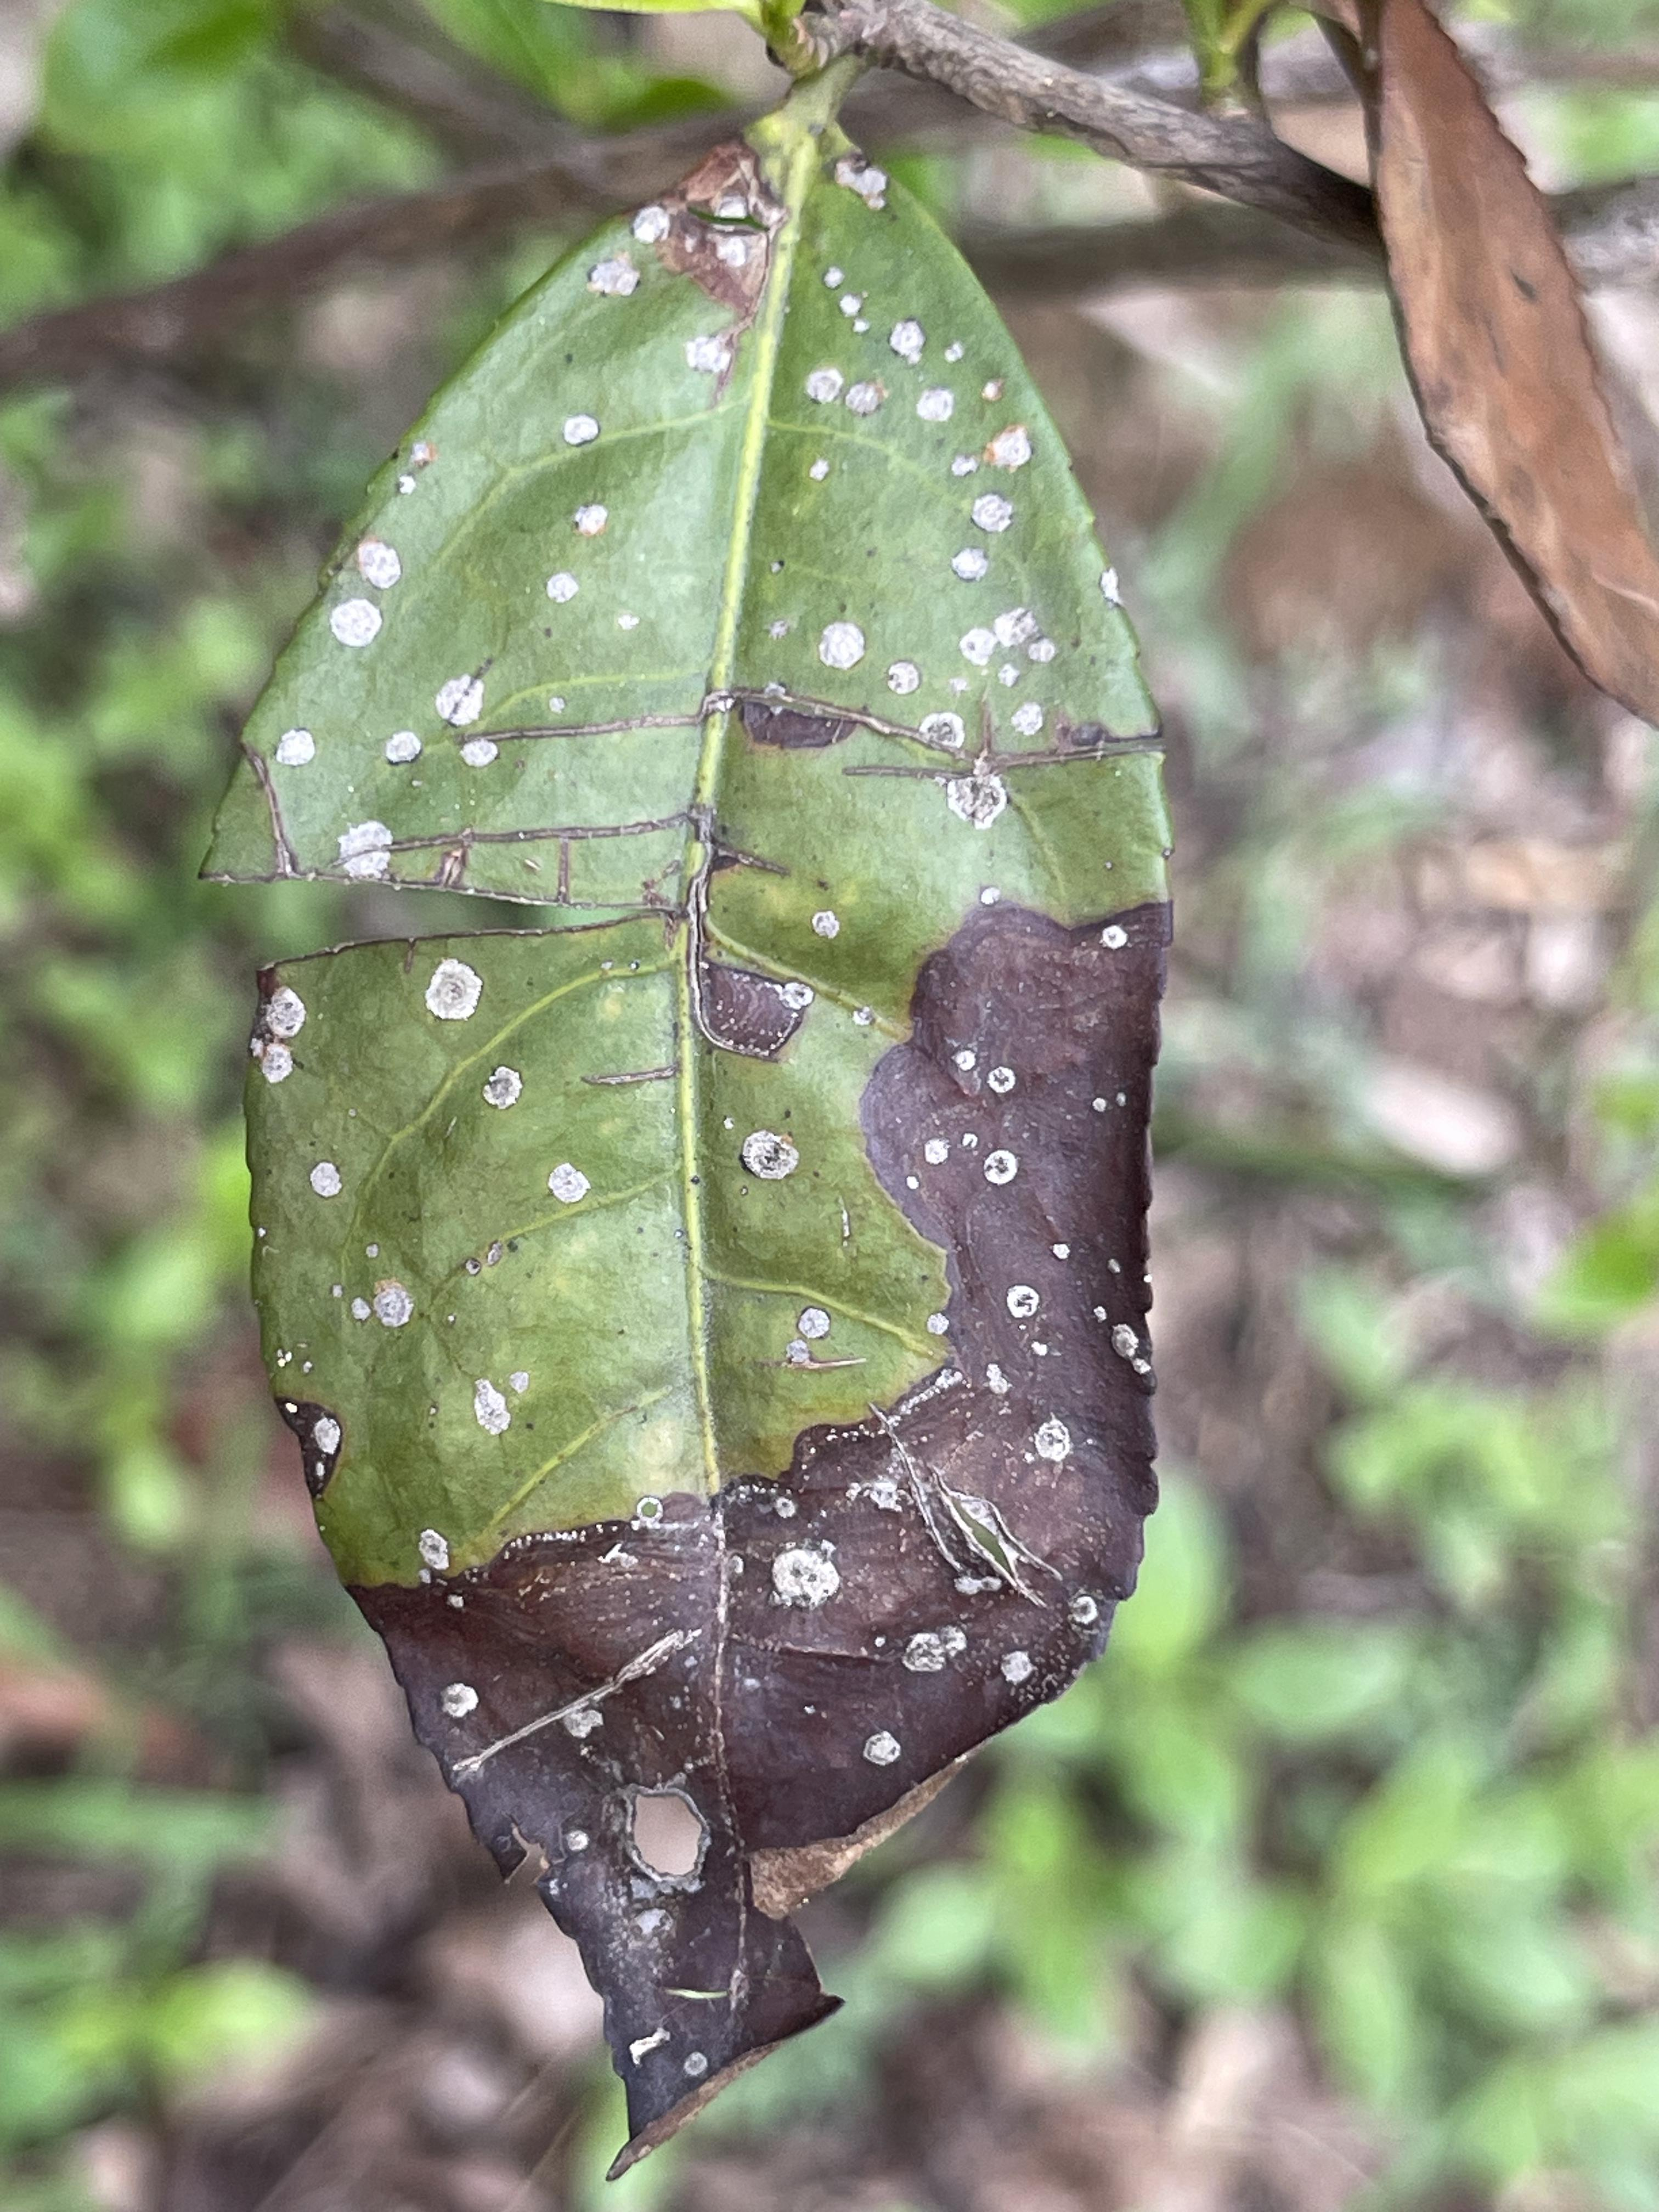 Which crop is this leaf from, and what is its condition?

tea, blight
